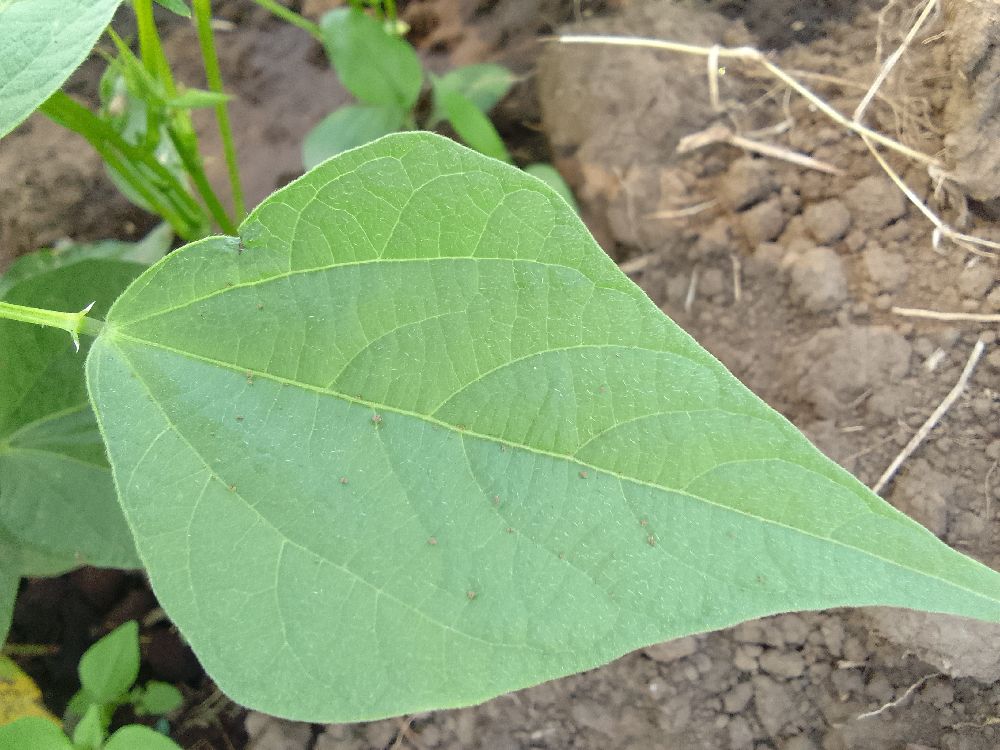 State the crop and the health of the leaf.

common bean, healthy
